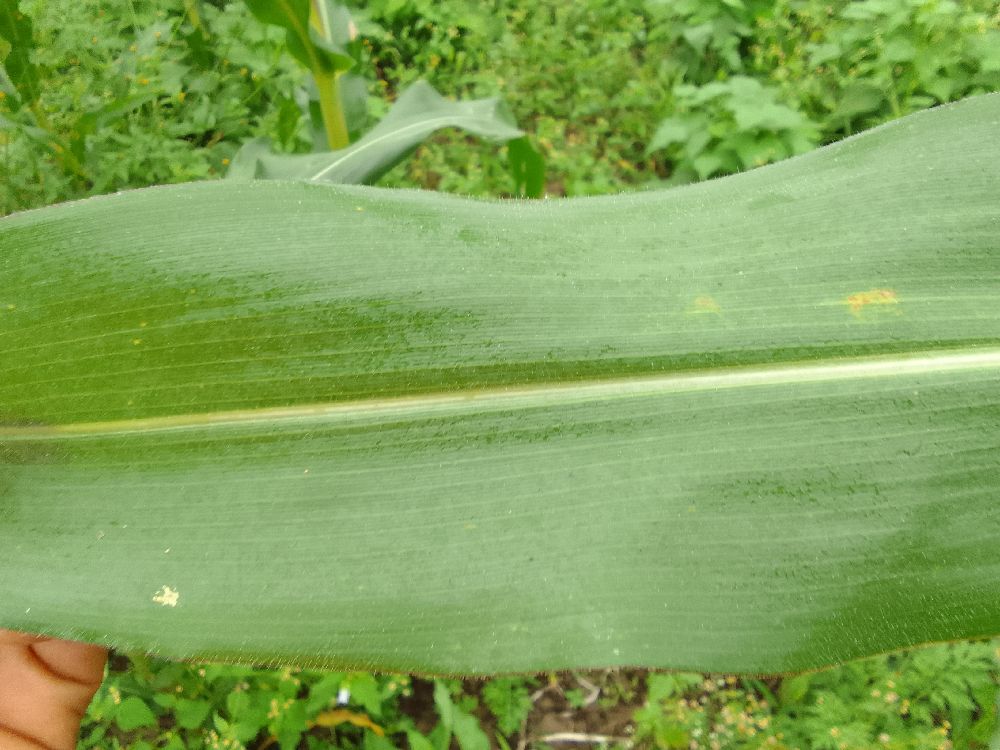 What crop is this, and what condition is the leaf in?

maize, healthy
